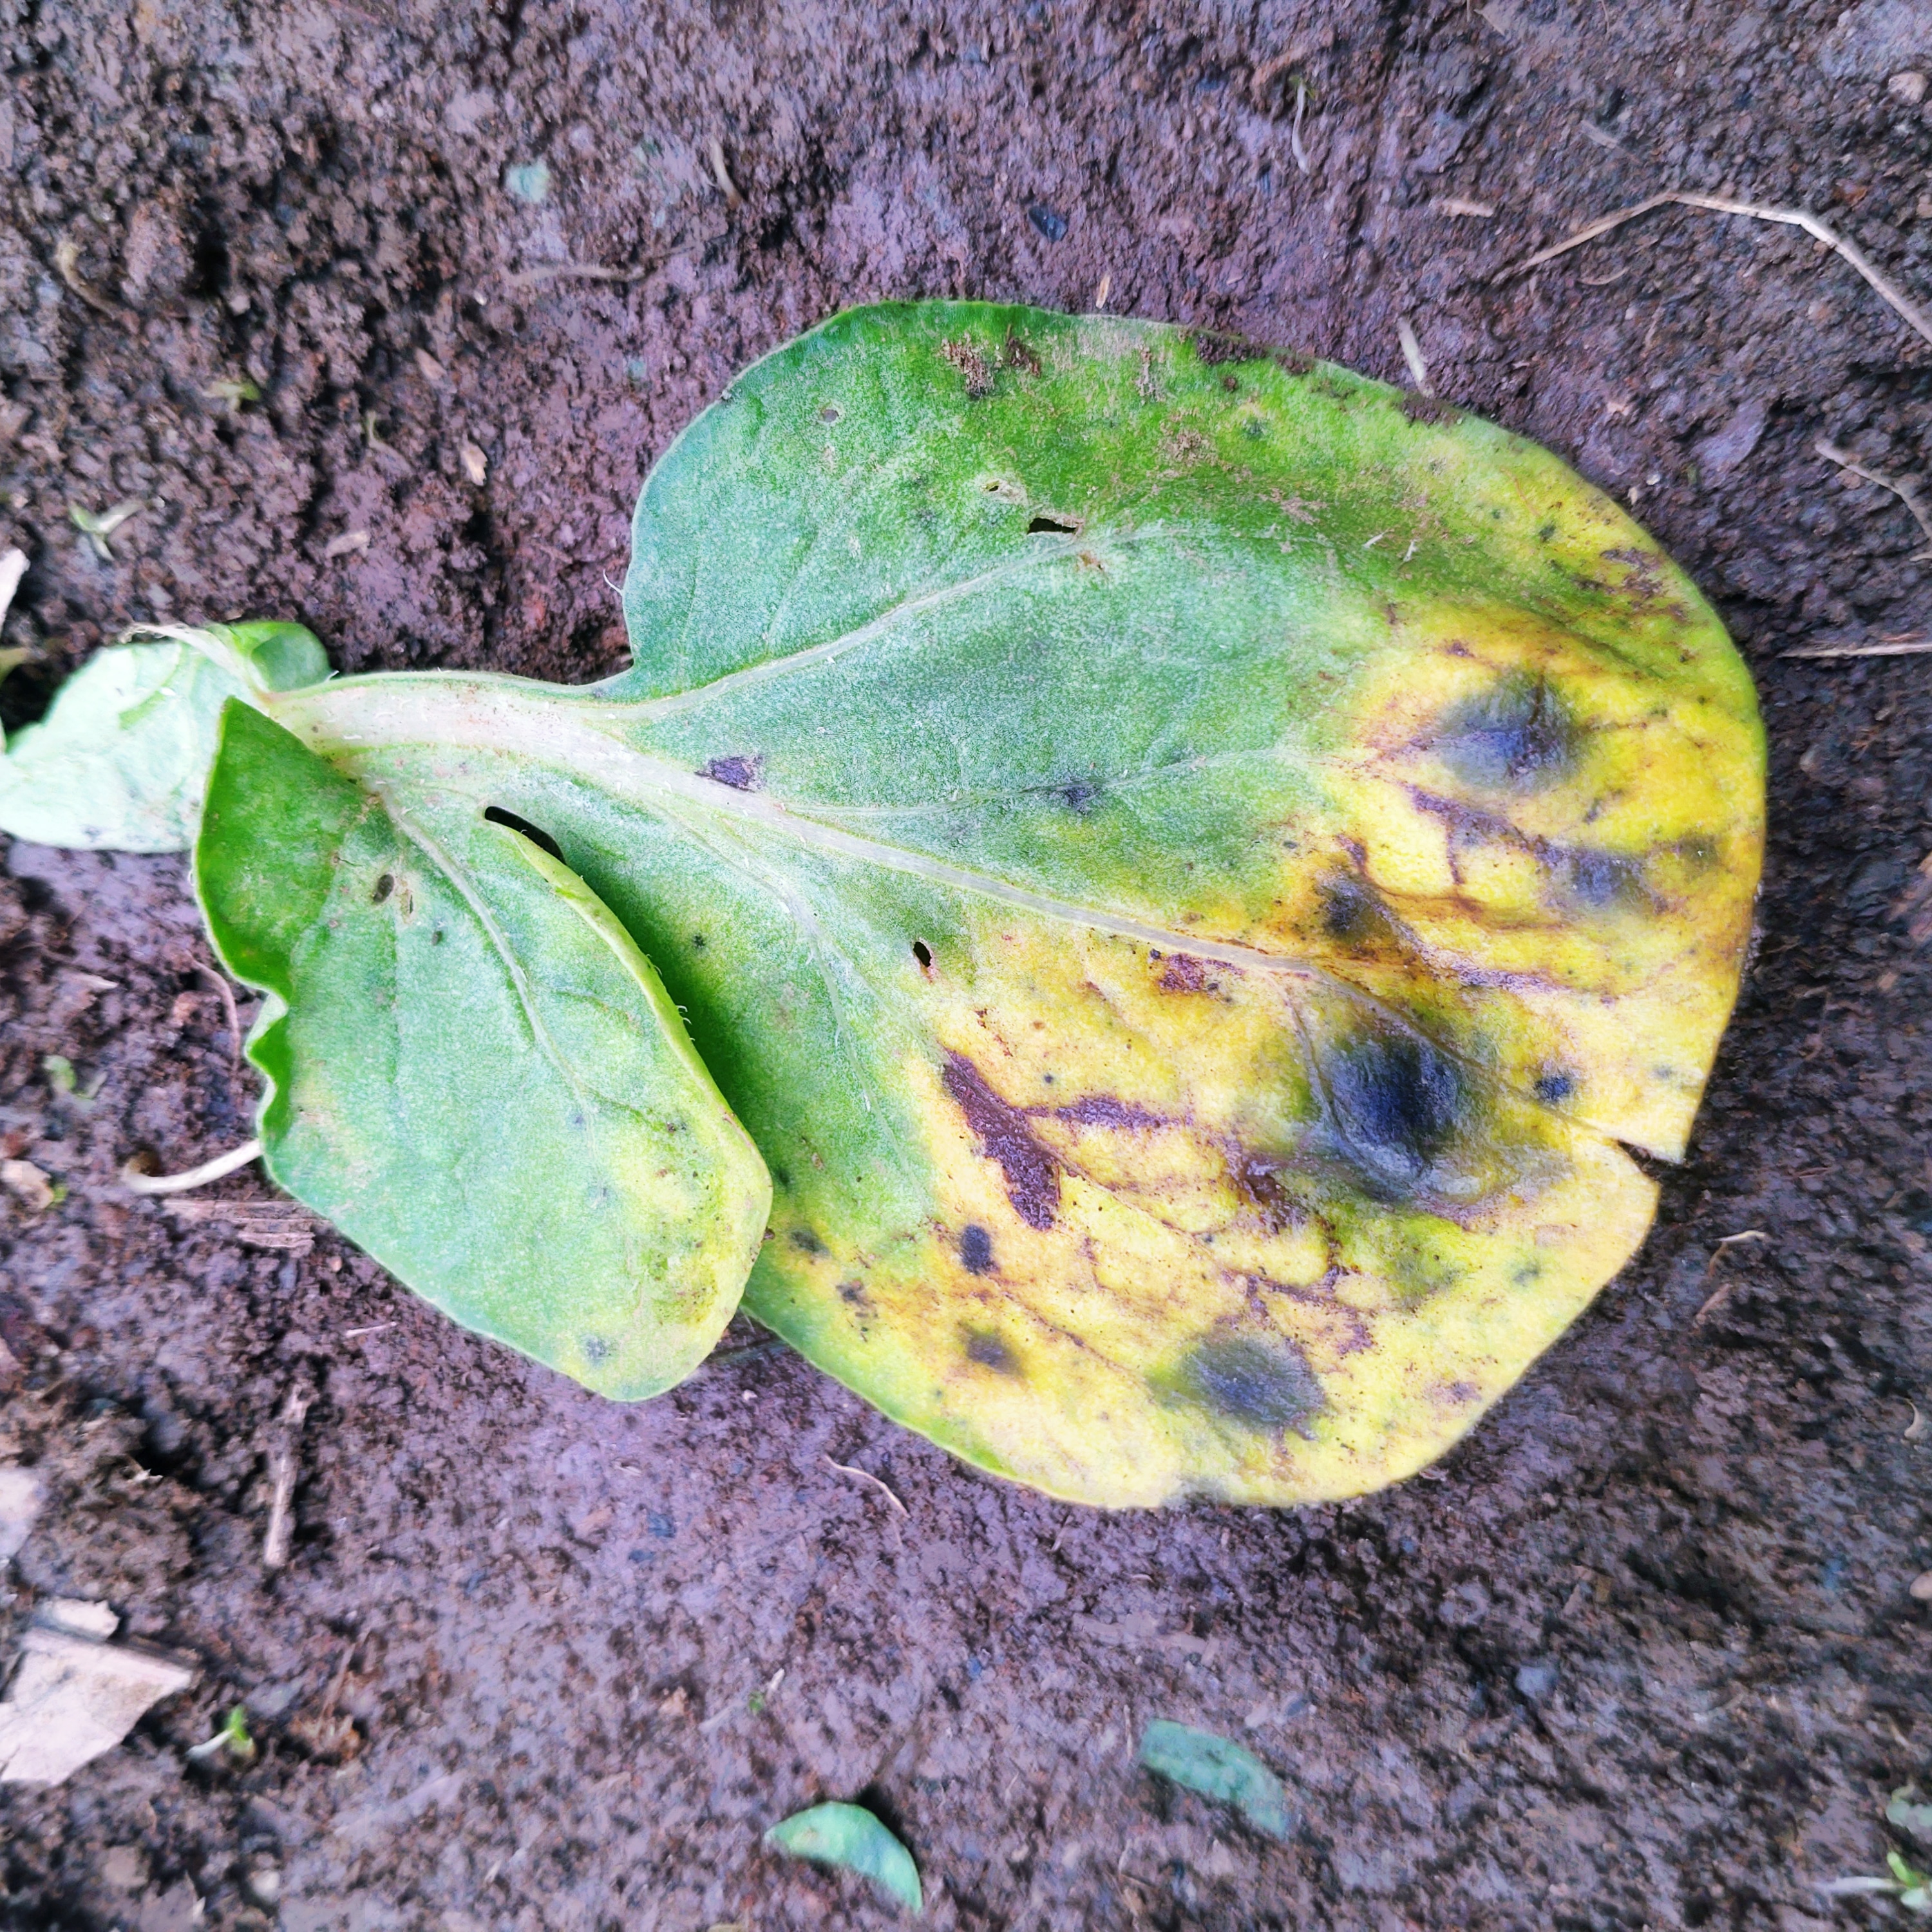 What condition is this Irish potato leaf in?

late blight
